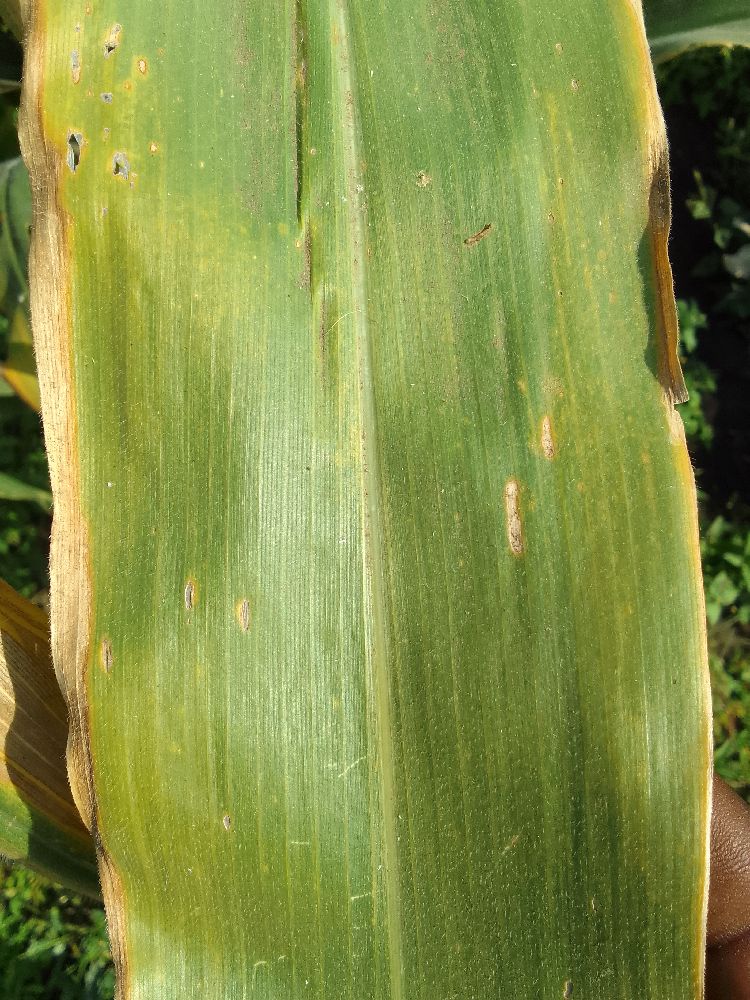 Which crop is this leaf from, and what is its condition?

maize, maize lethal necrosis
